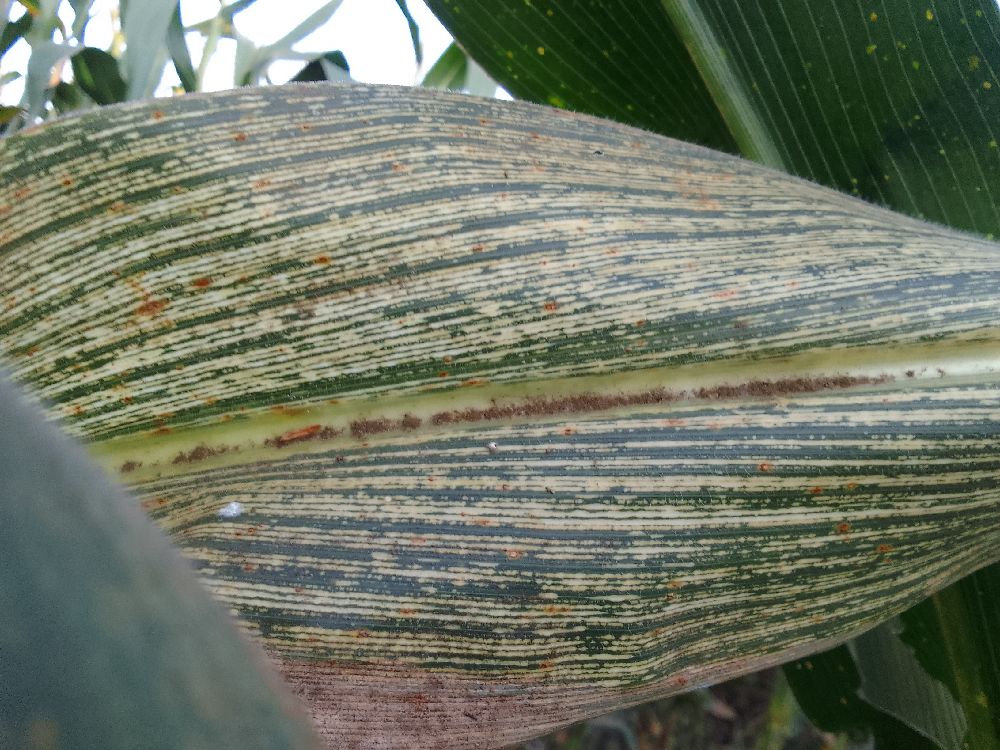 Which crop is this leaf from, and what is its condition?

maize, maize streak virus
